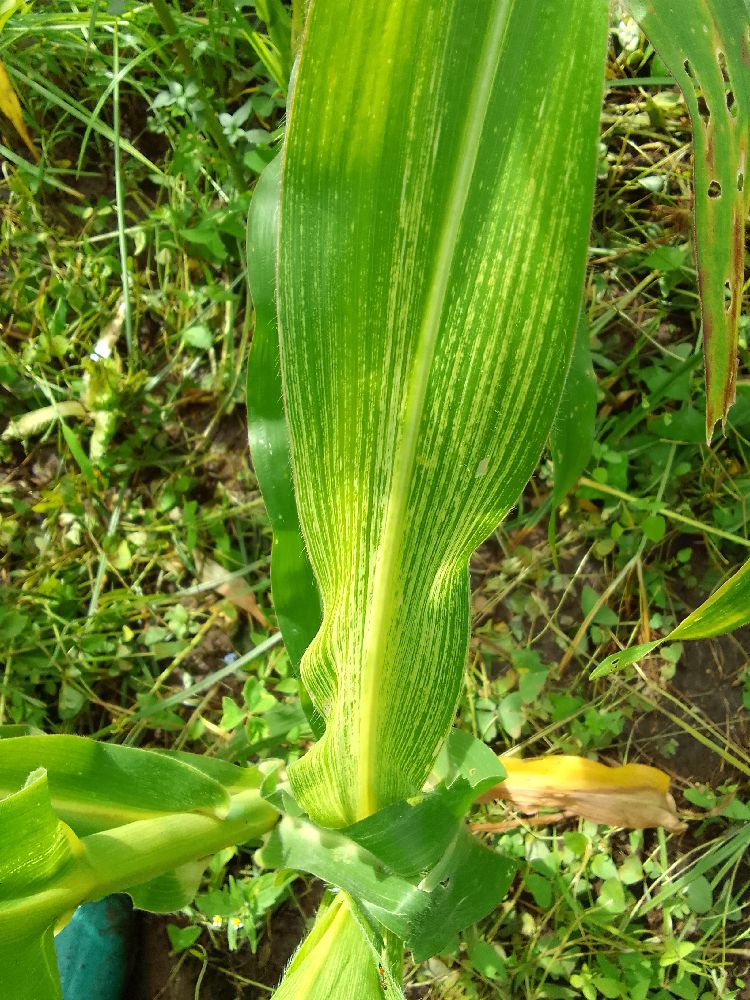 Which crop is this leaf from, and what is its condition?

maize, maize streak virus
